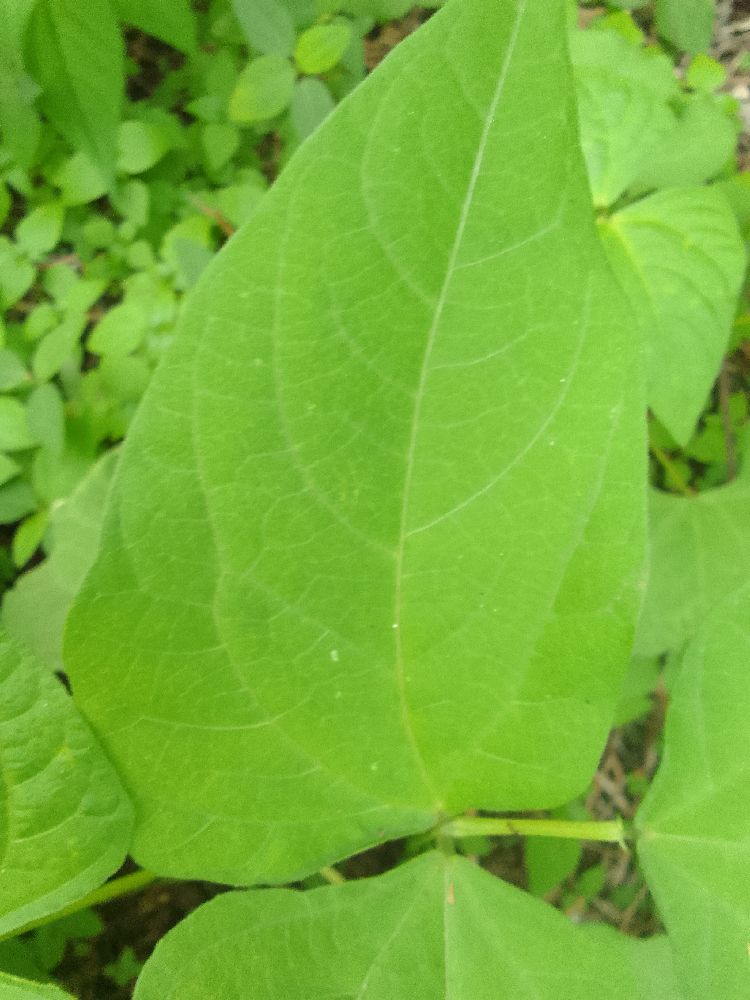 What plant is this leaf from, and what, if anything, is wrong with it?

common bean, healthy
